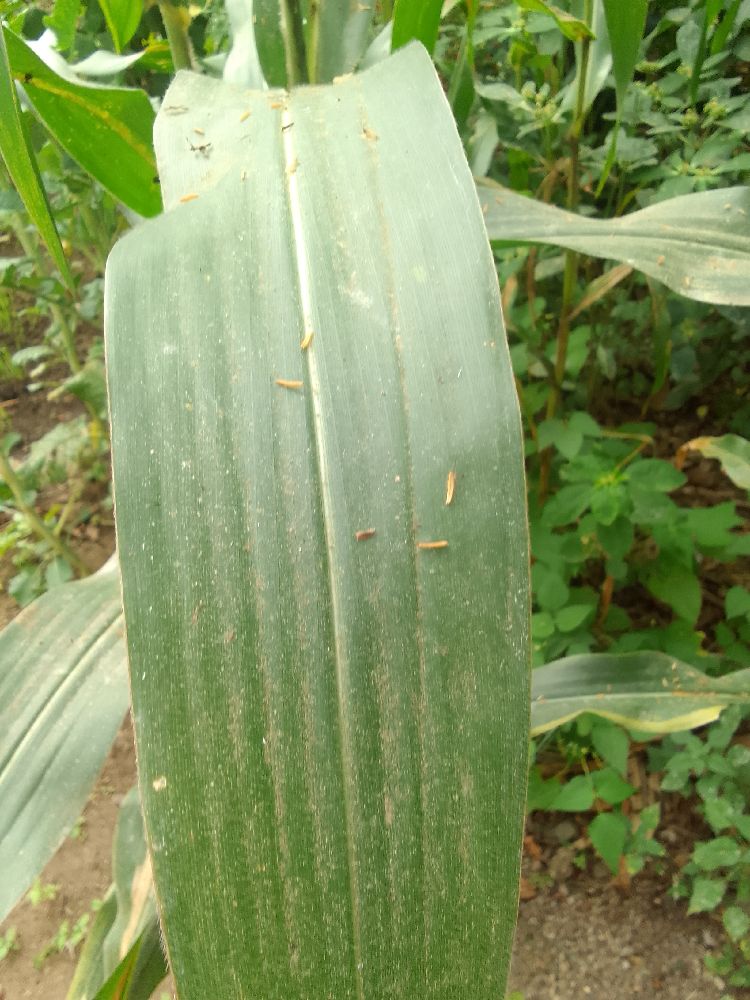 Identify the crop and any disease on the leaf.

maize, healthy
